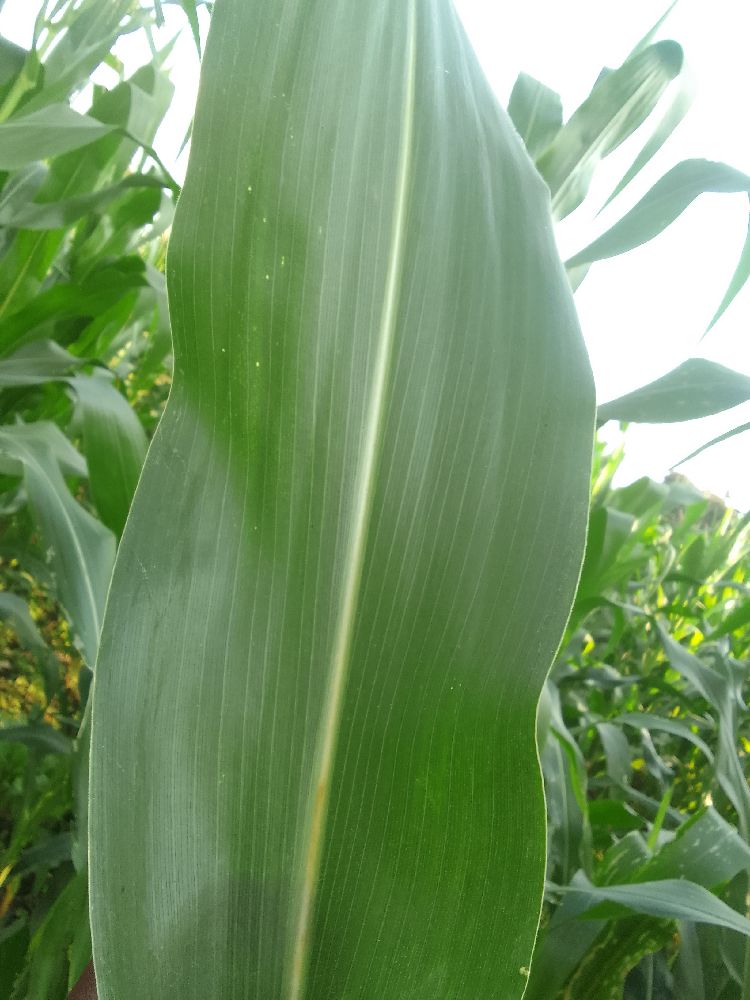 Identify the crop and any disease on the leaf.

maize, healthy
